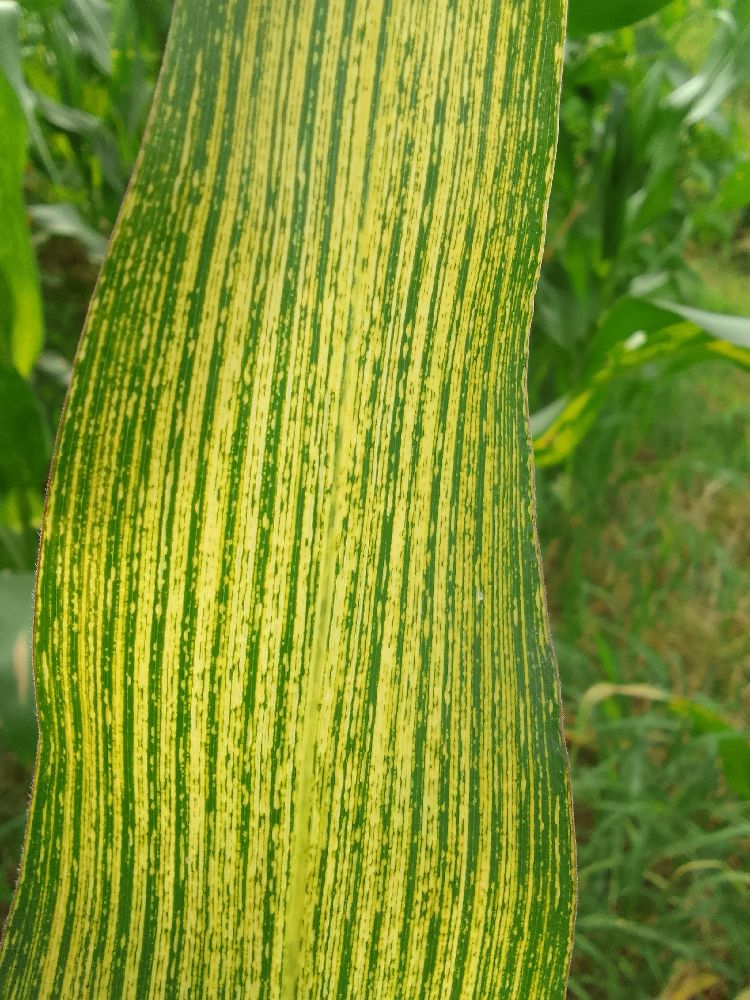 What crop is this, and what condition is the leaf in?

maize, maize streak virus
